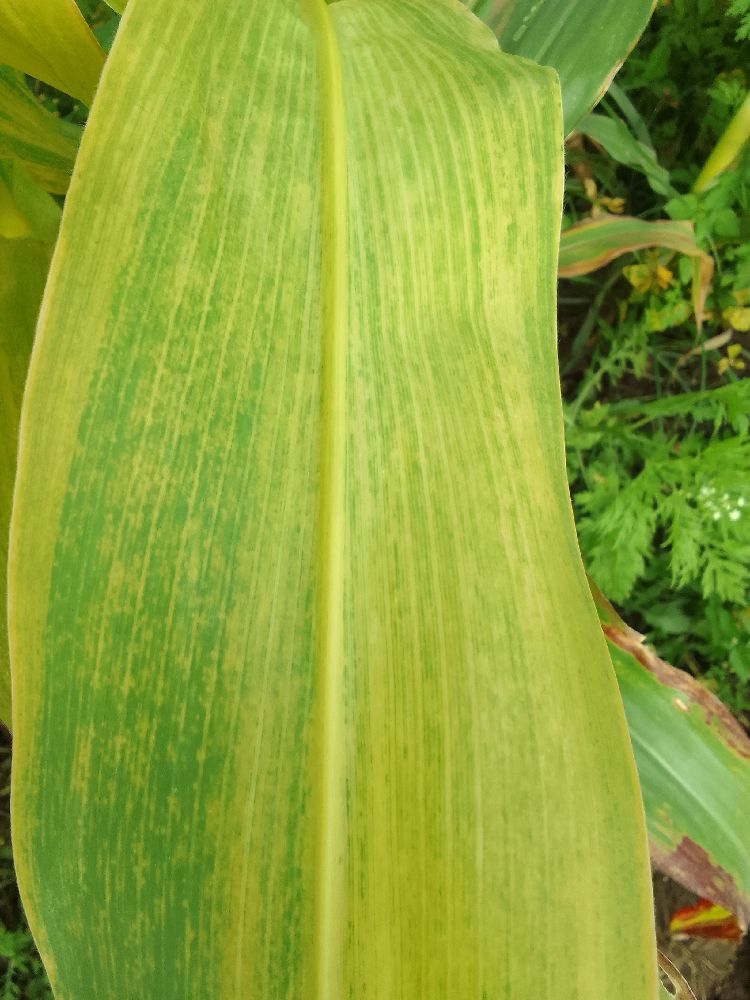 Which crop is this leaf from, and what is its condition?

maize, maize lethal necrosis
